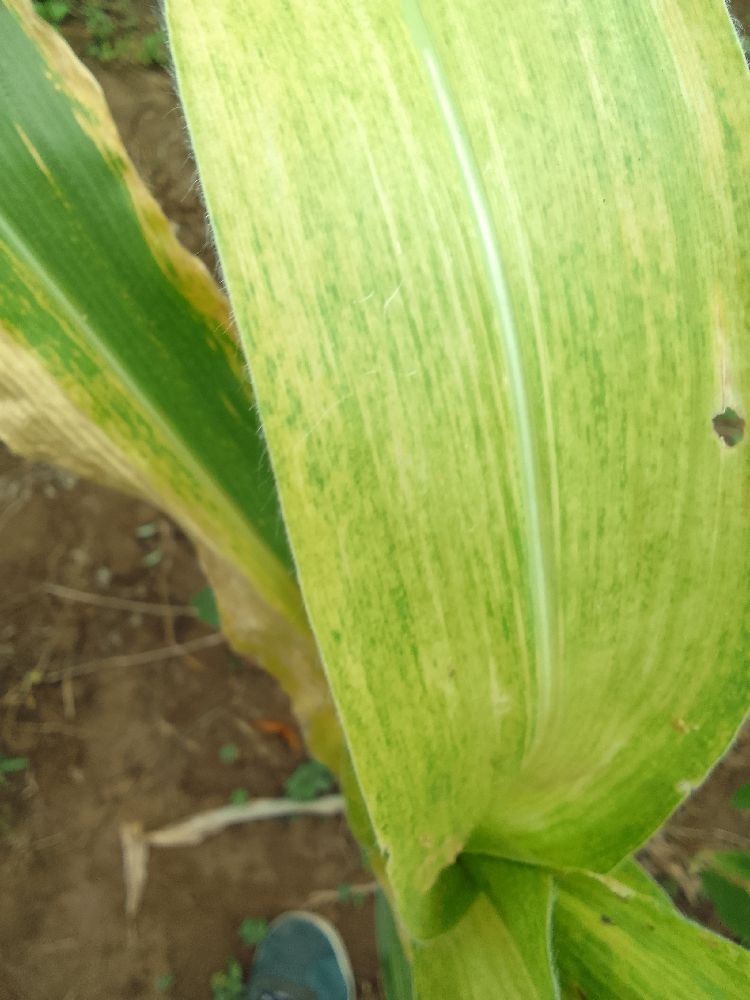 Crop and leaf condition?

maize, maize lethal necrosis
